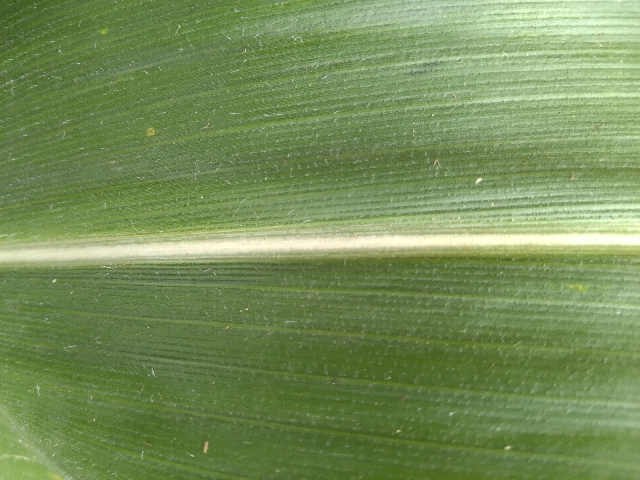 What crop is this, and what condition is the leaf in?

maize, healthy
